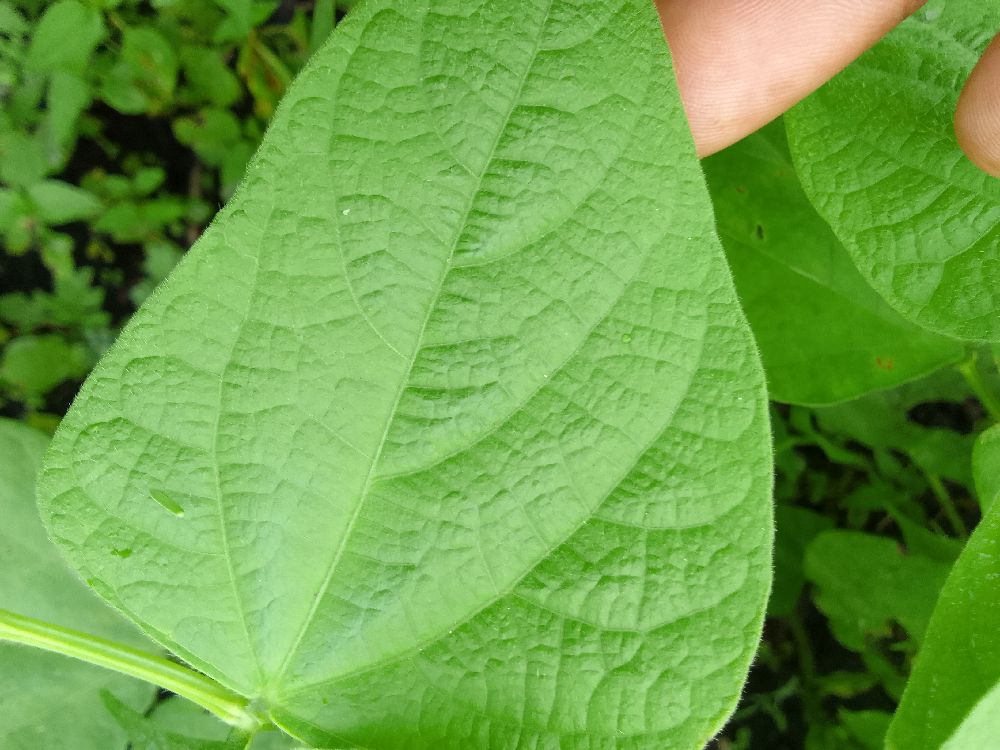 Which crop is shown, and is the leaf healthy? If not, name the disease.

common bean, healthy
